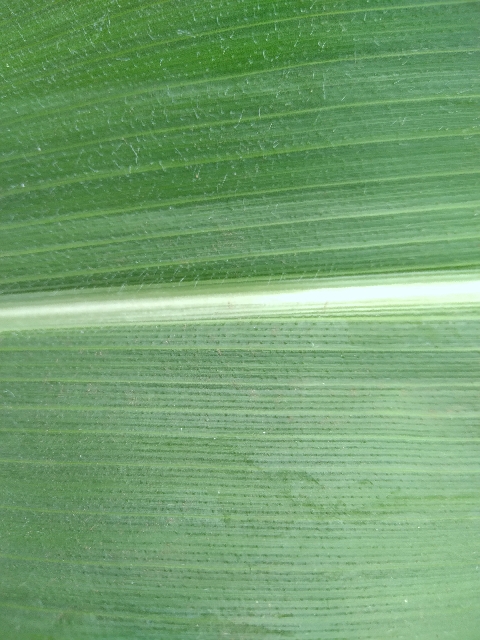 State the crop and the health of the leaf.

maize, healthy
